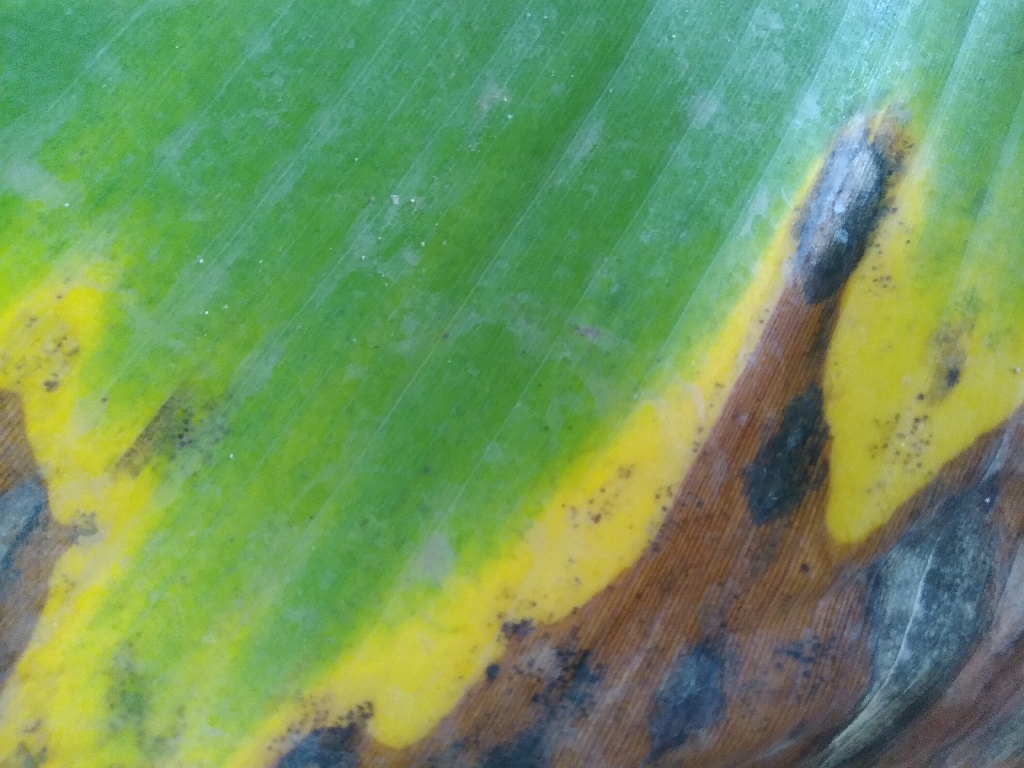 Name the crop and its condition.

banana, black sigatoka
